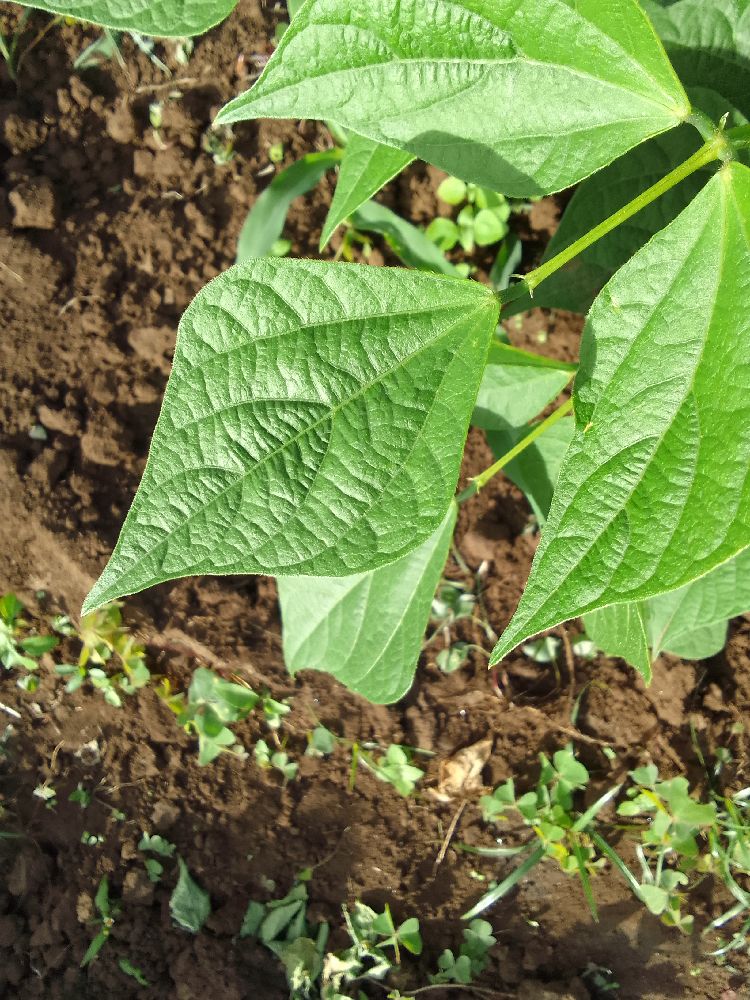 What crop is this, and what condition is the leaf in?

common bean, healthy
